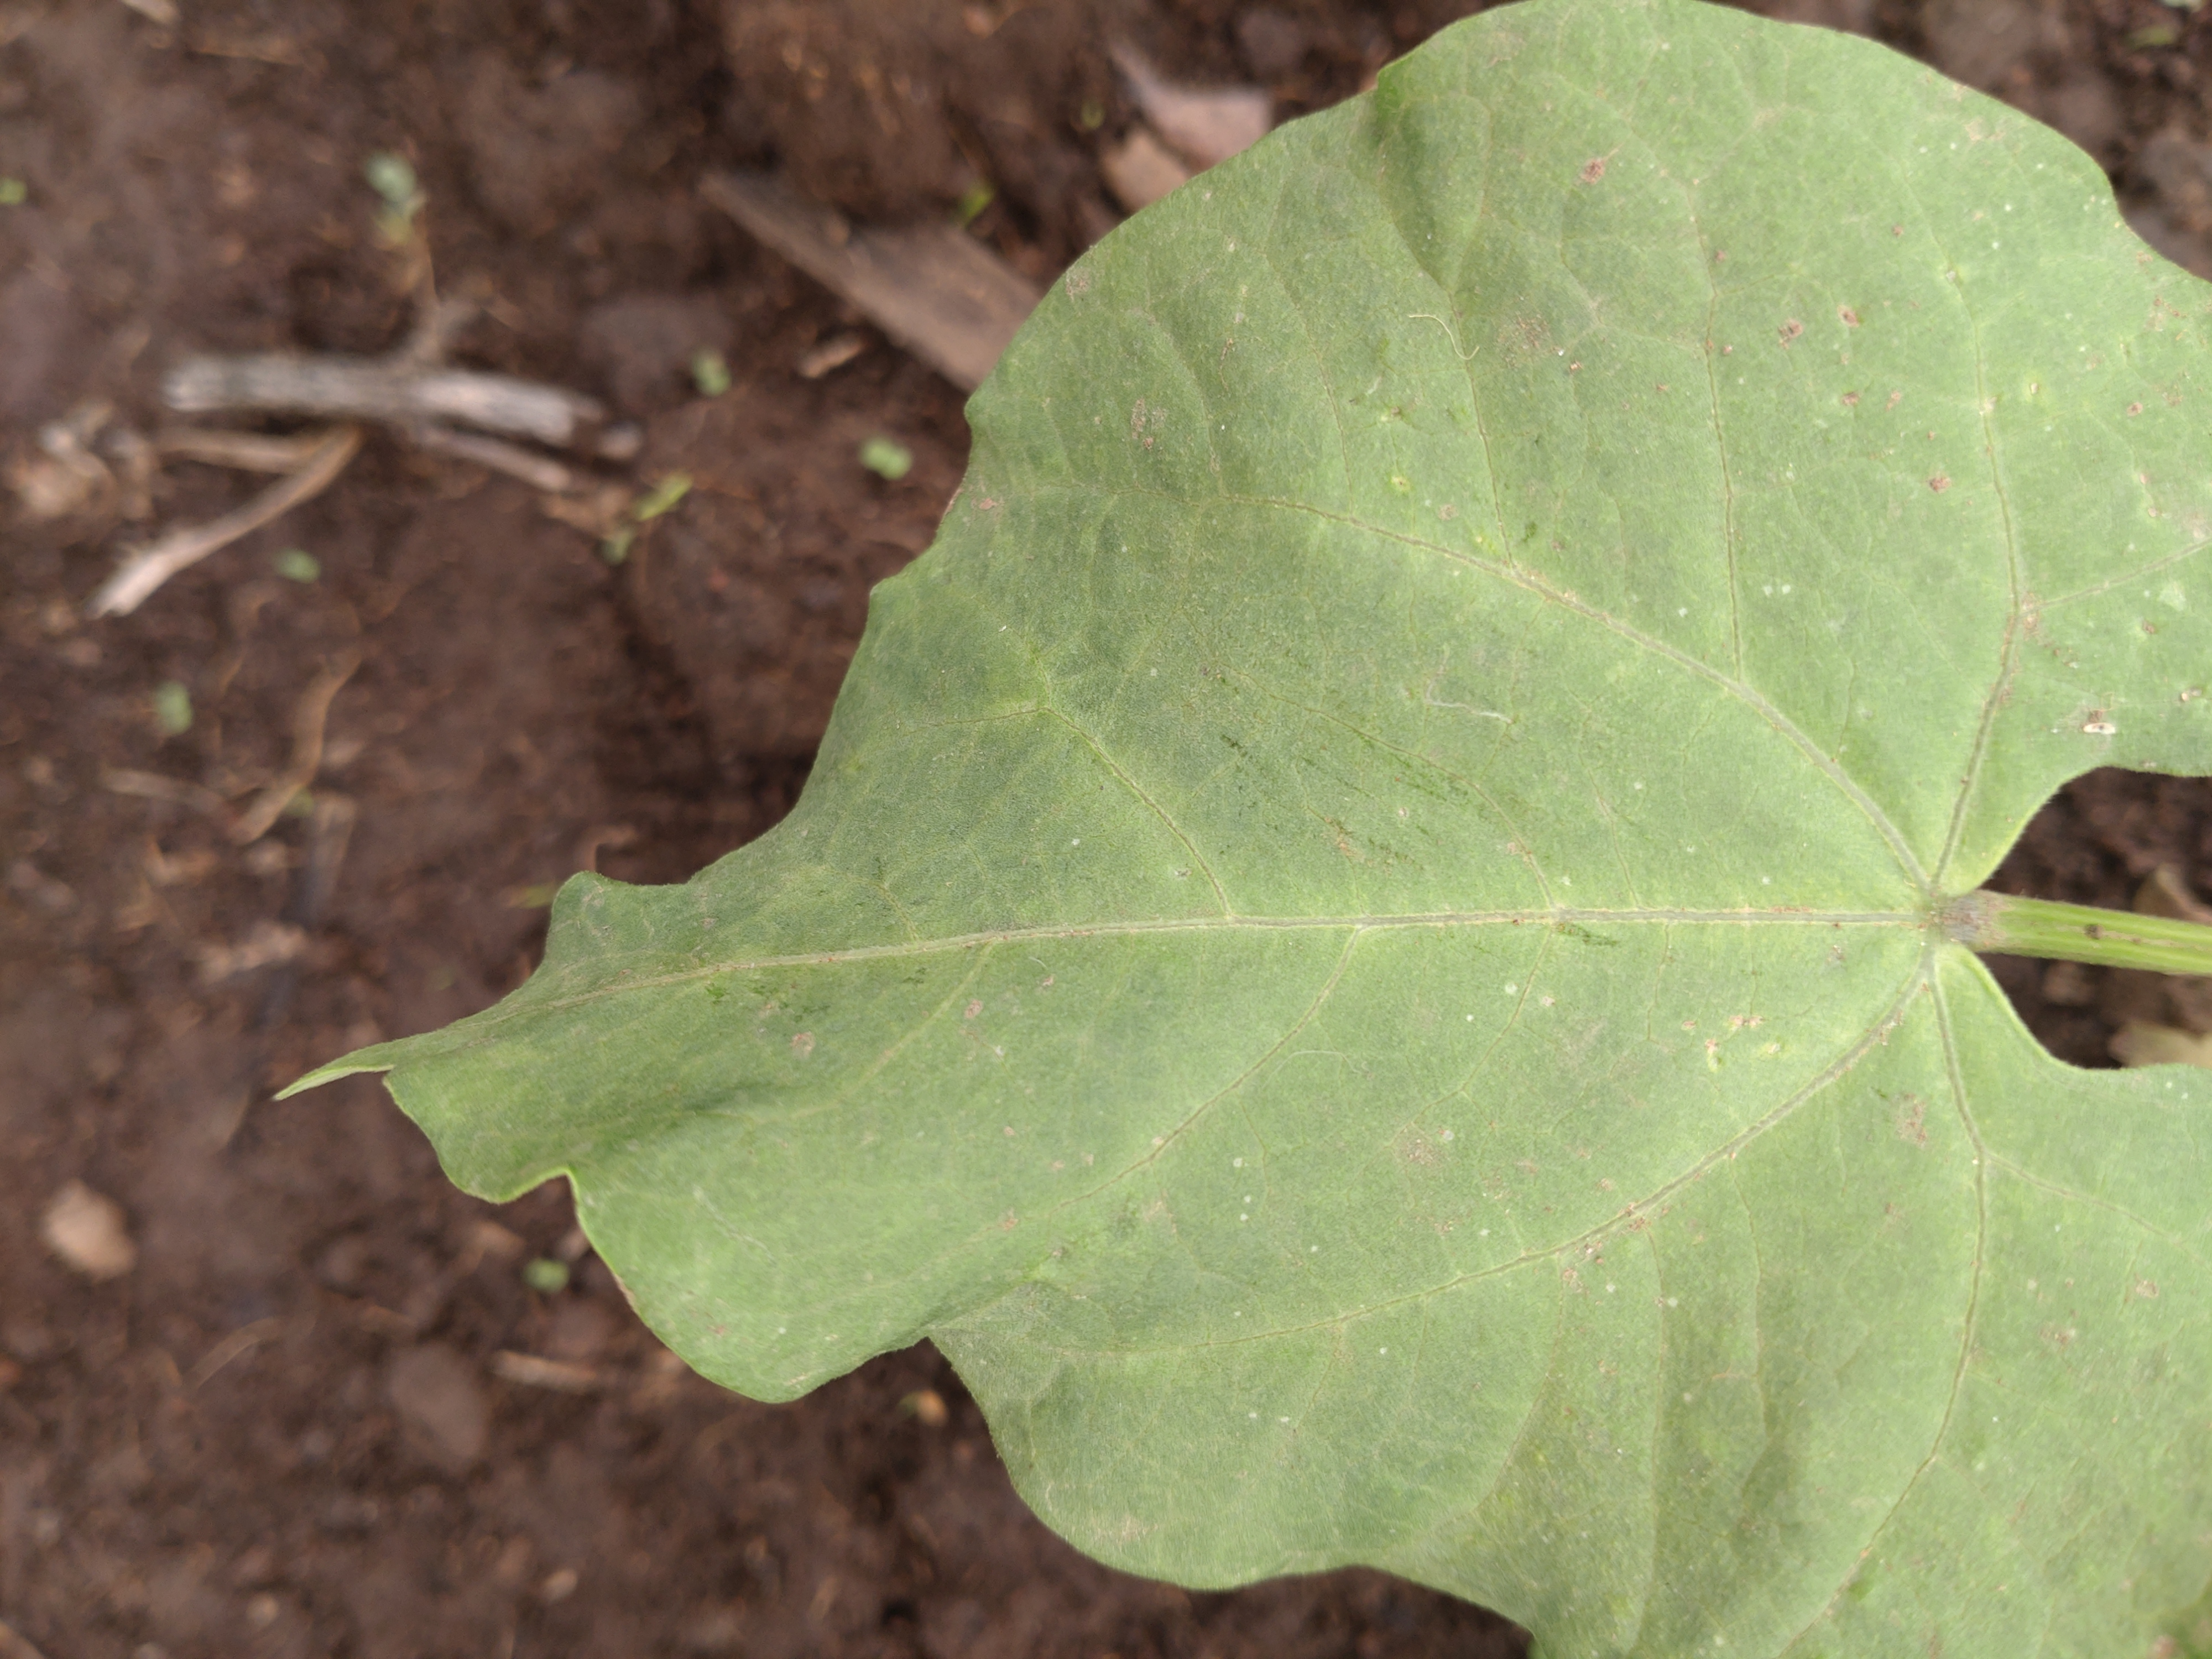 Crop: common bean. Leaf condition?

healthy
